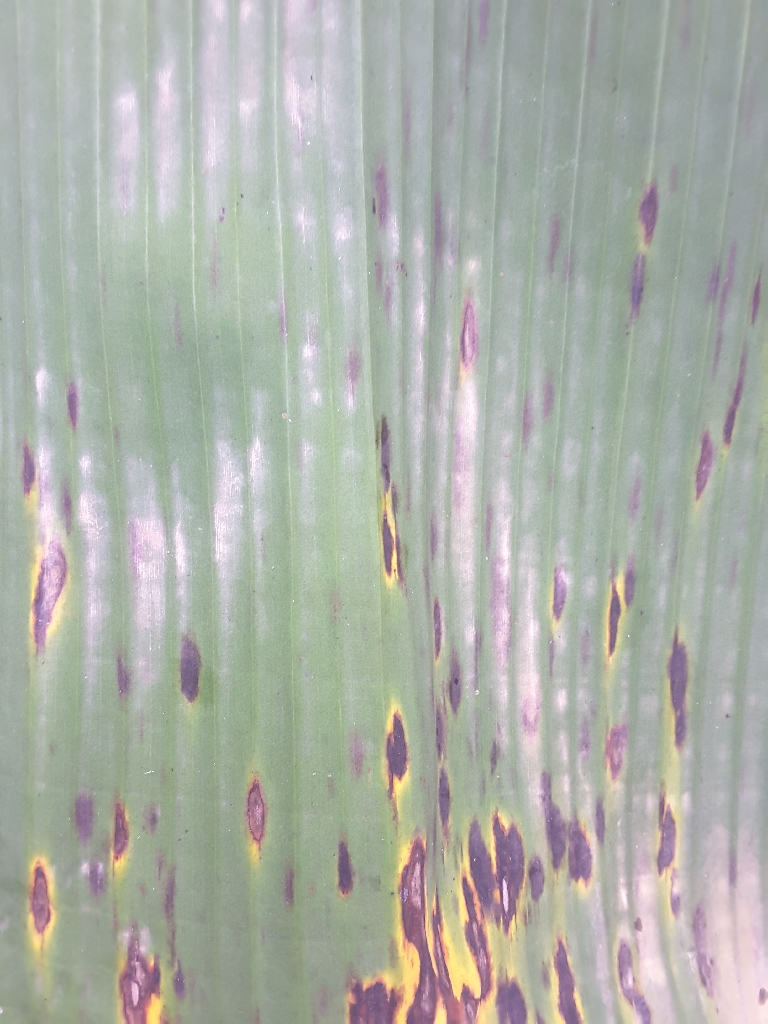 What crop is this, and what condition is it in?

banana, black sigatoka
